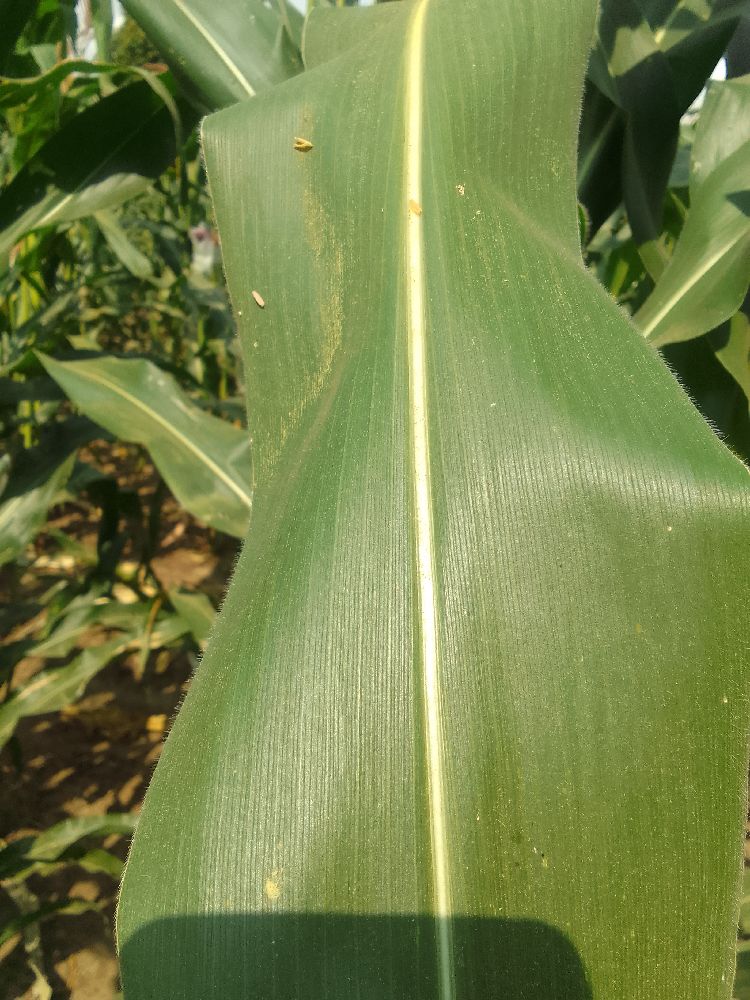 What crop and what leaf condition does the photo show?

maize, healthy
